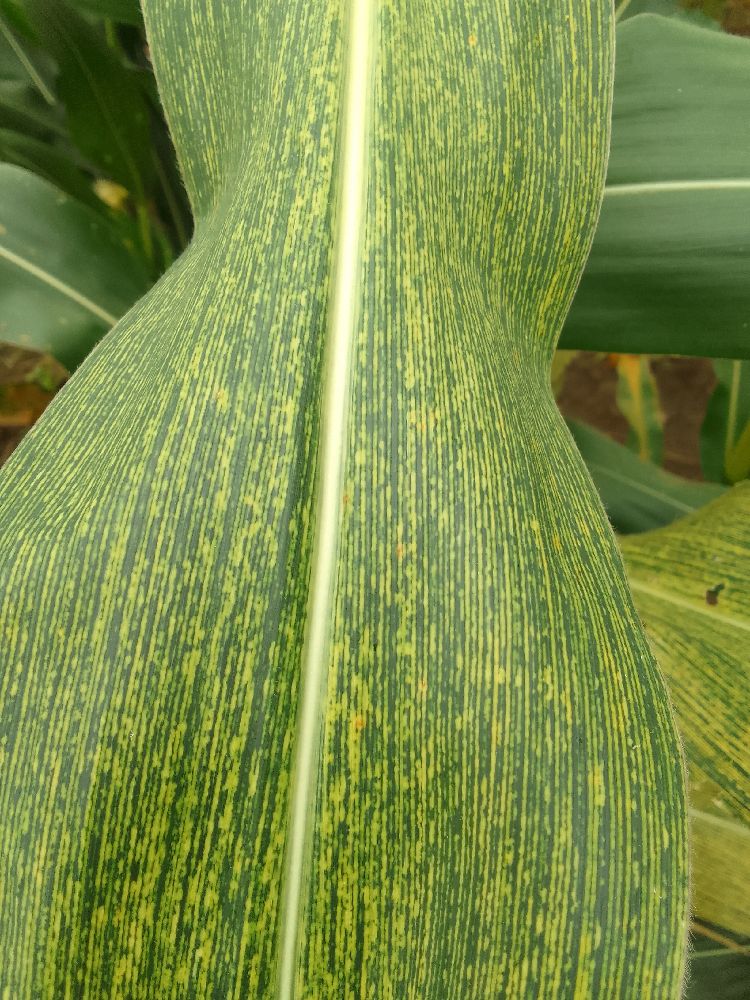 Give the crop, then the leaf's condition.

maize, maize streak virus
